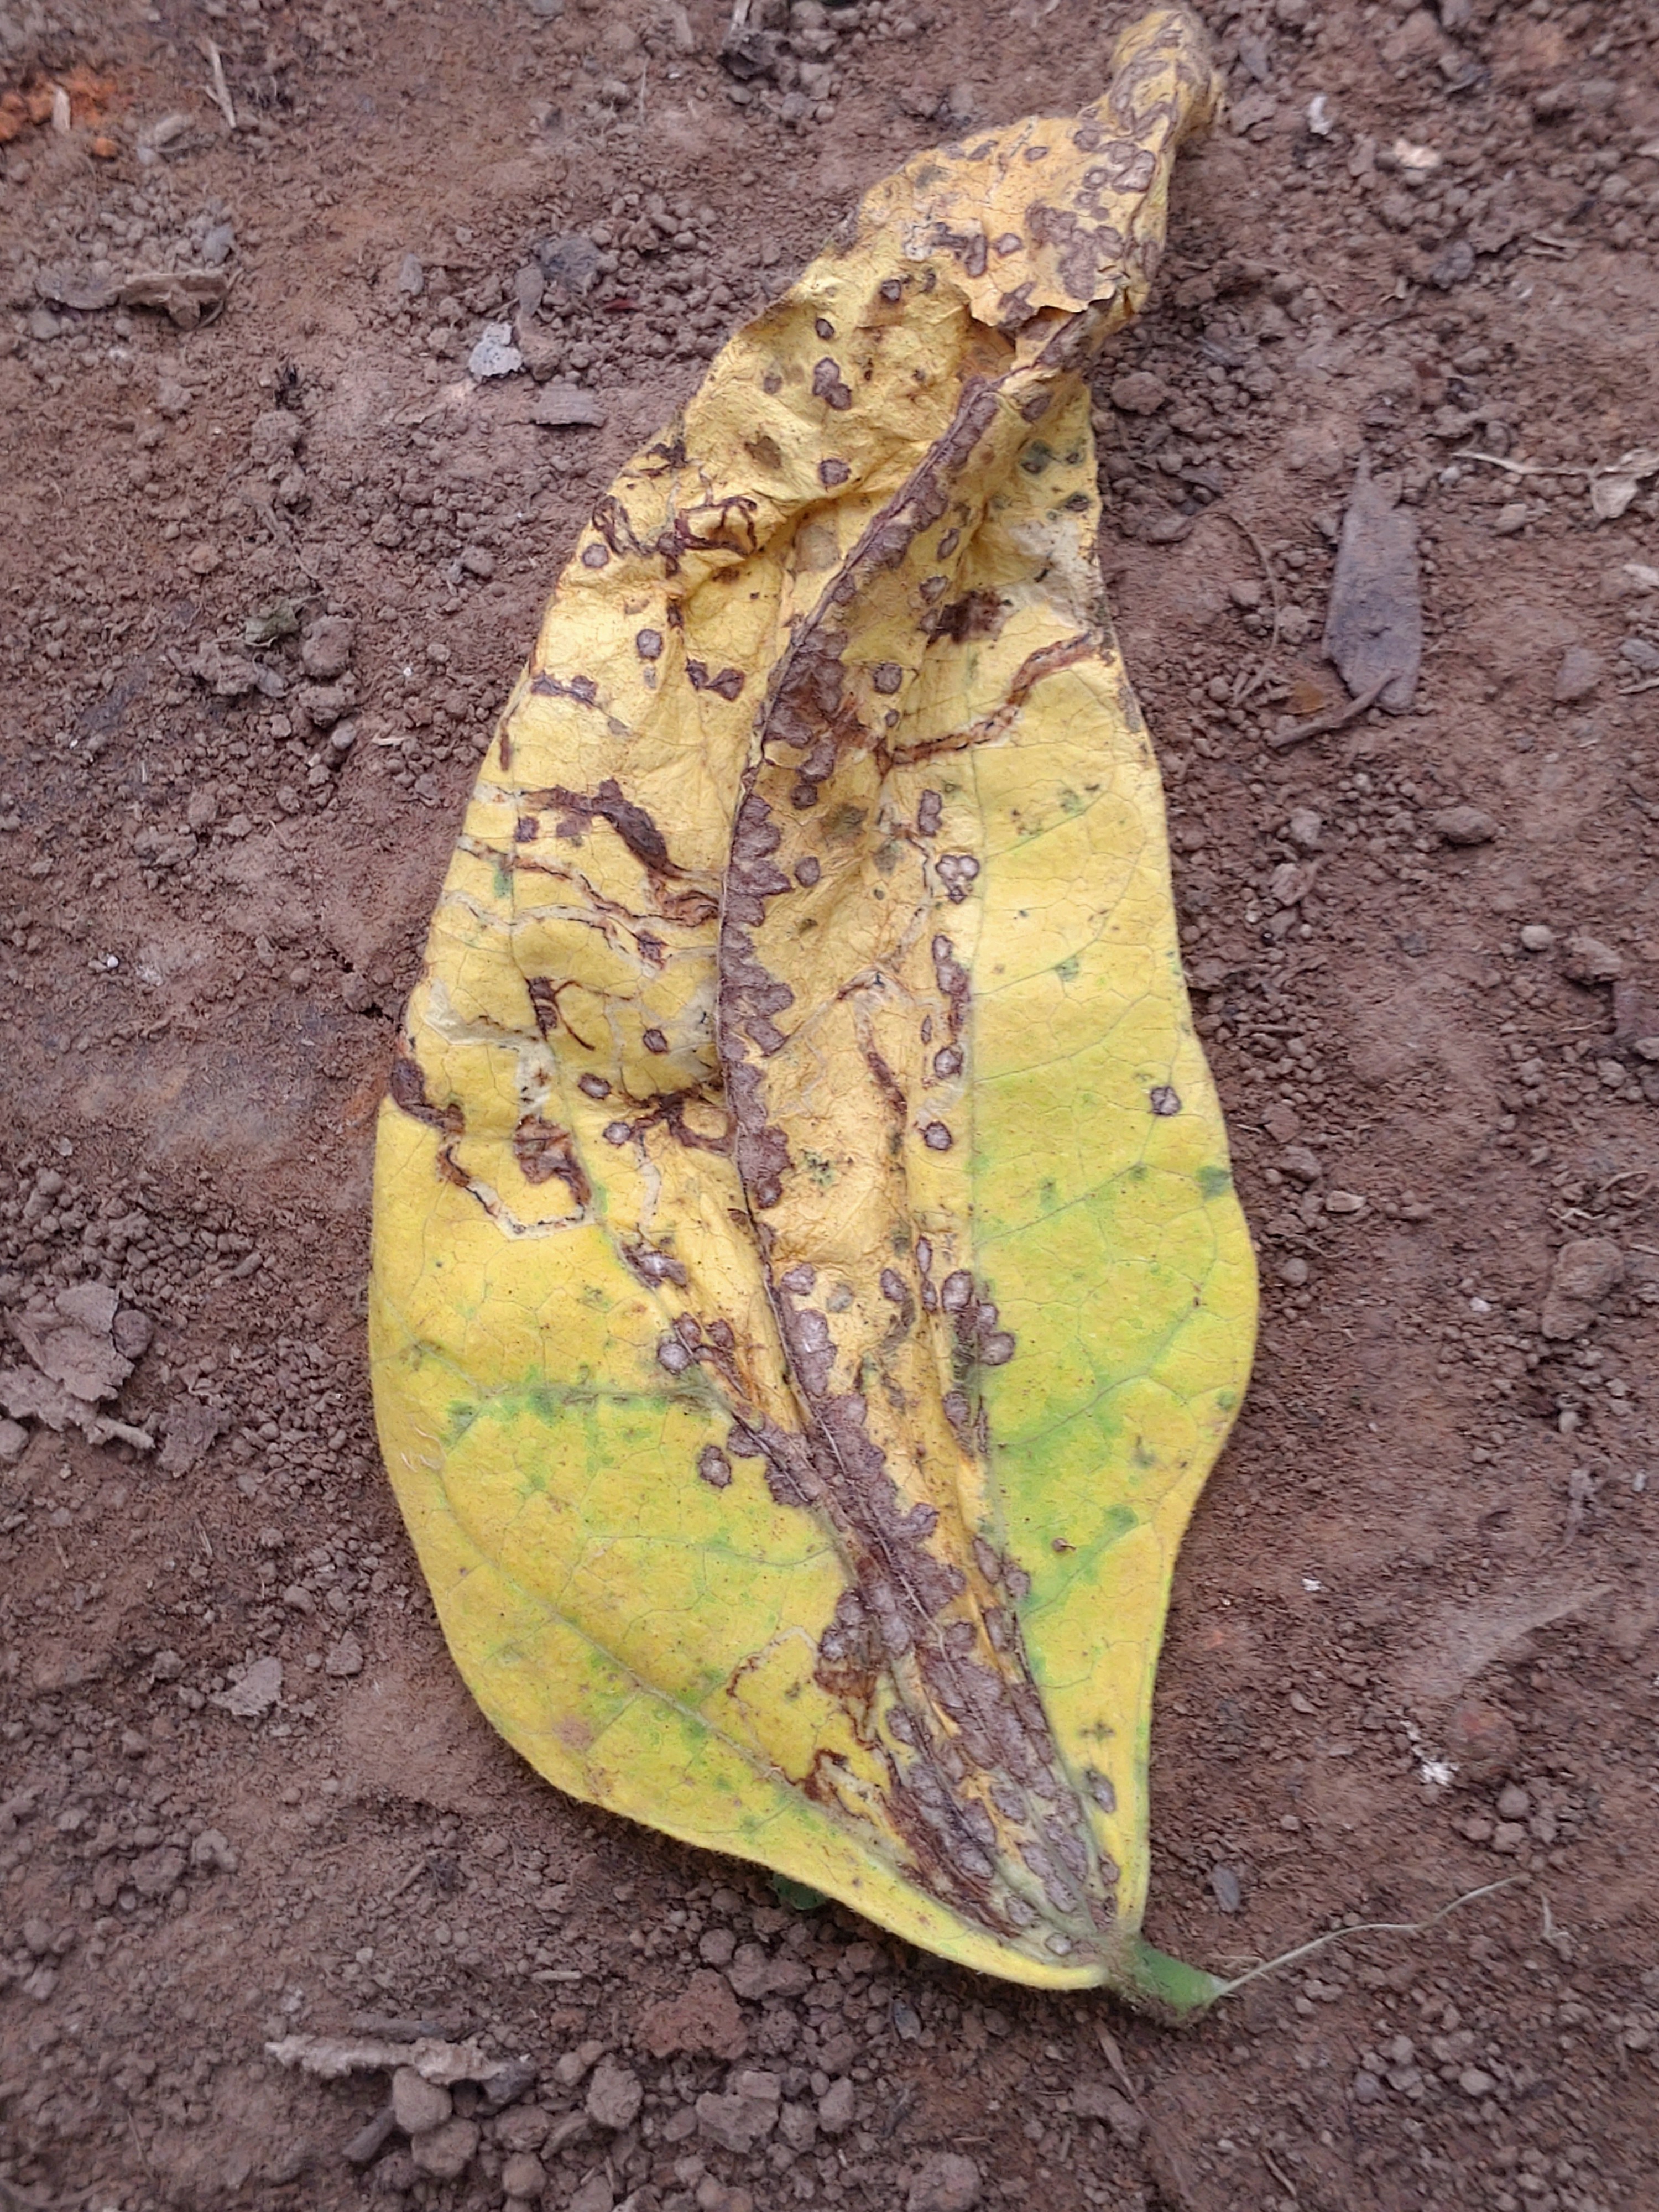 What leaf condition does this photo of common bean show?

anthracnose
